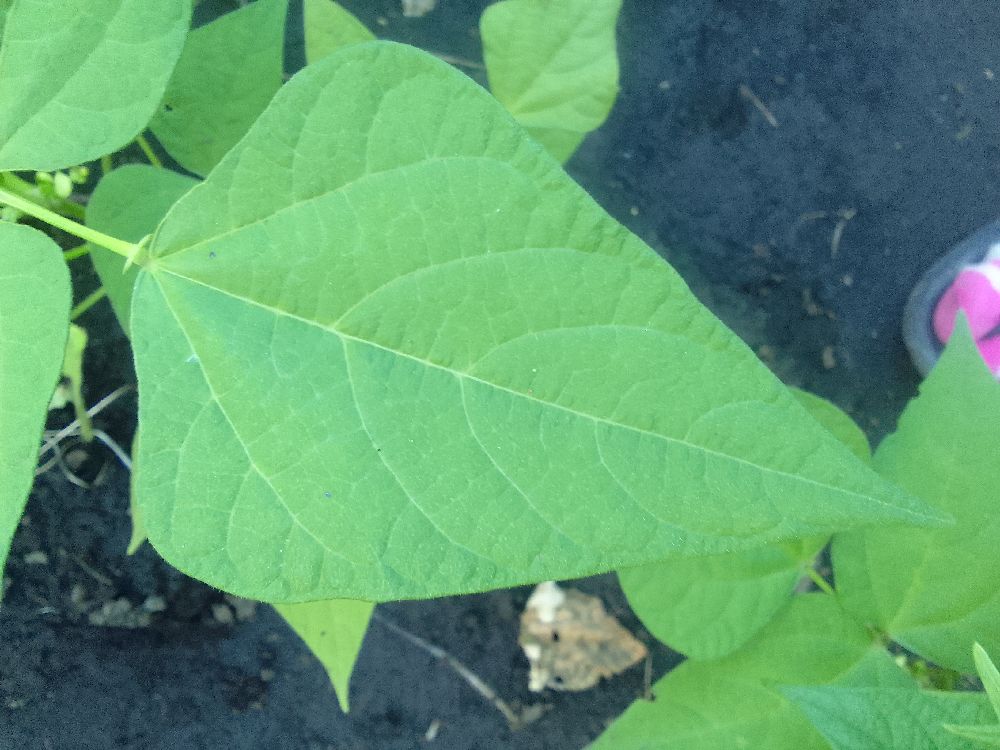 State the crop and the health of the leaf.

common bean, healthy
